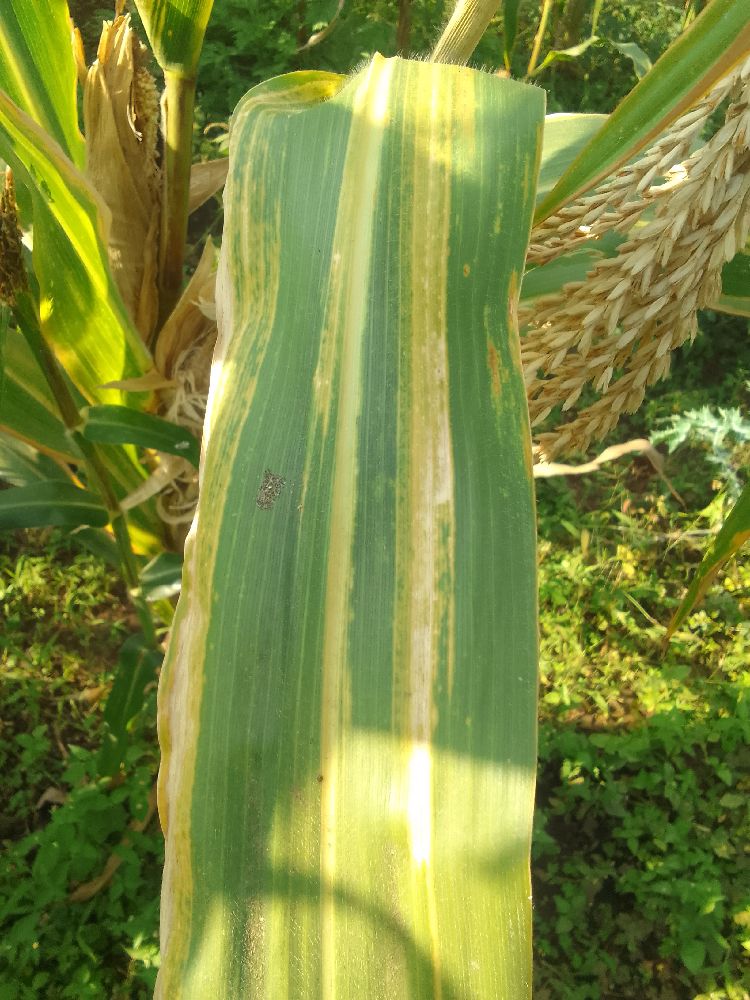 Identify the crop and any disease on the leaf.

maize, maize lethal necrosis
